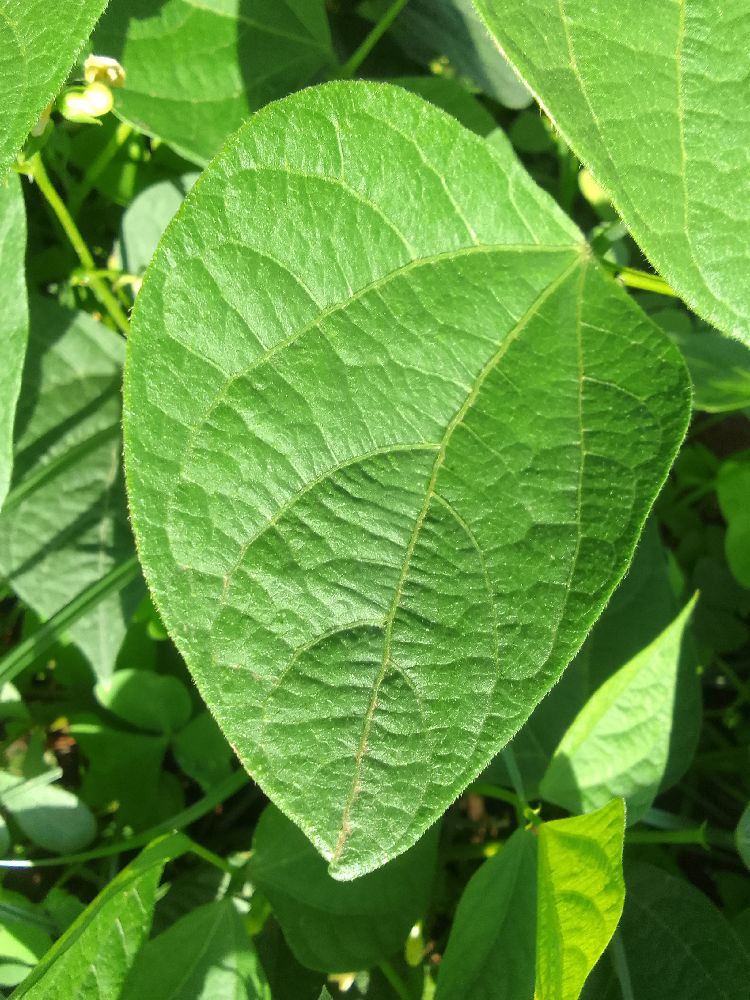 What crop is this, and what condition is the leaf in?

common bean, healthy
